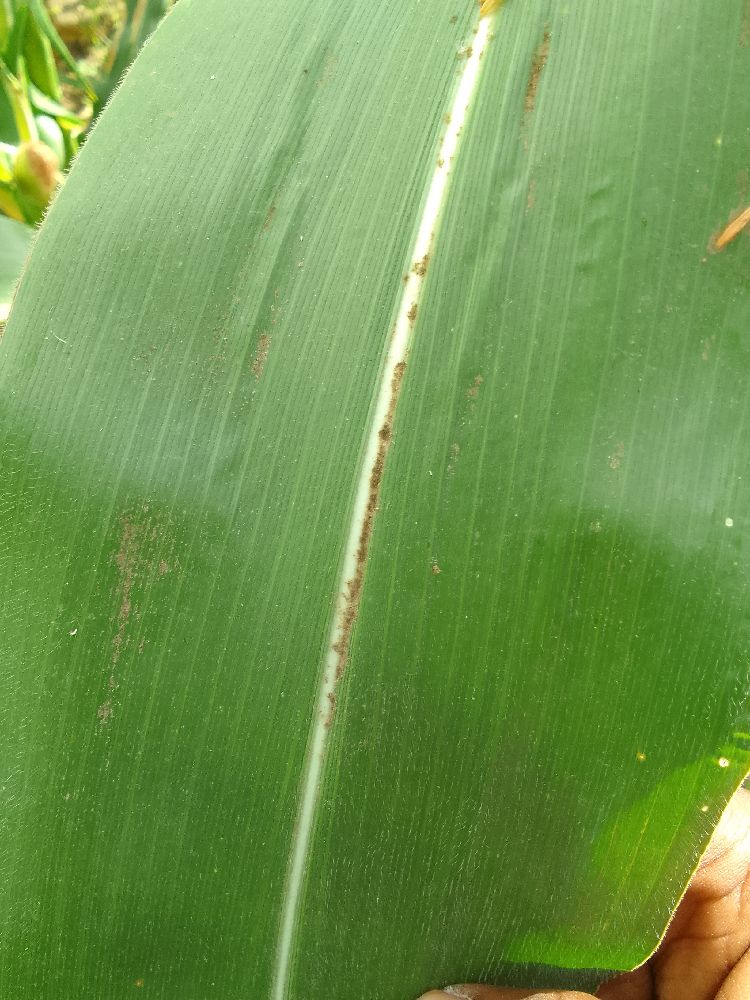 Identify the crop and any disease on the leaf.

maize, healthy
